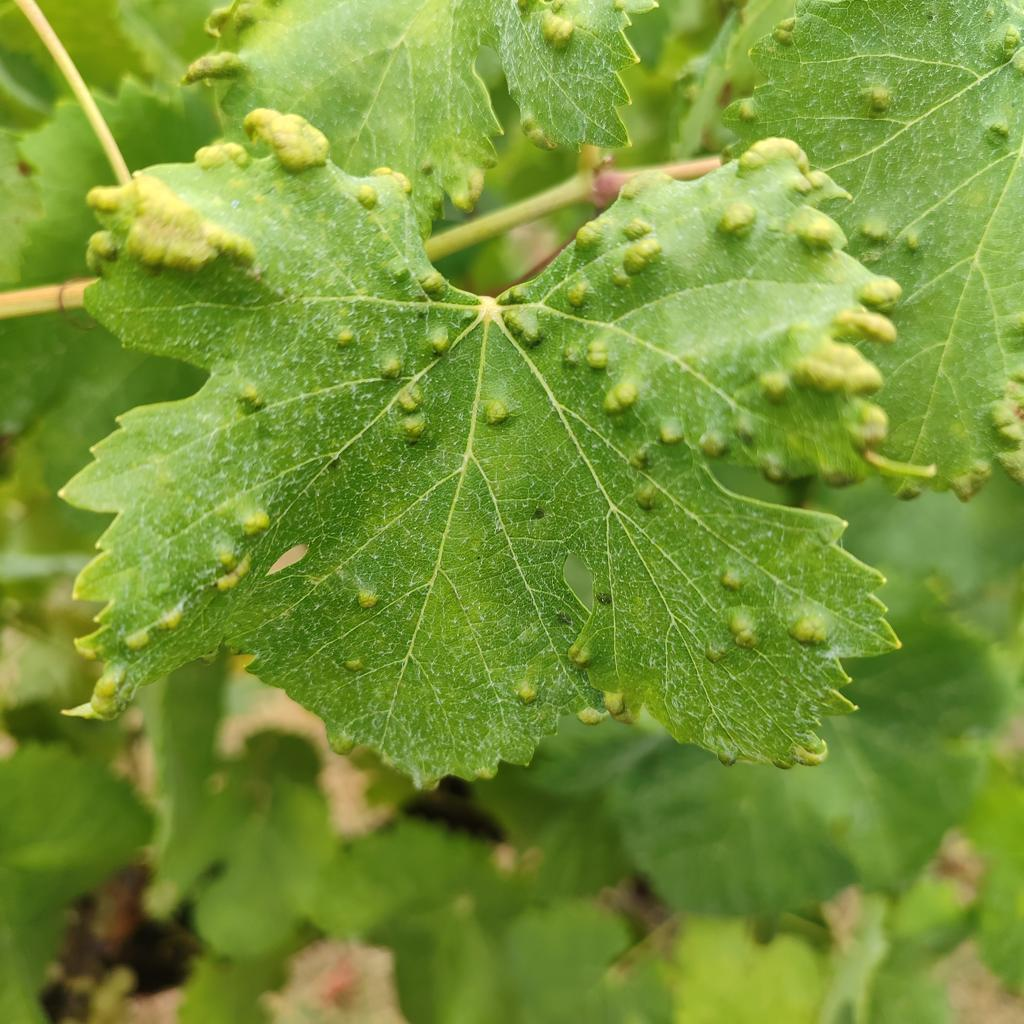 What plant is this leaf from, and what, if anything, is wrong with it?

grapevine, erineum mite
